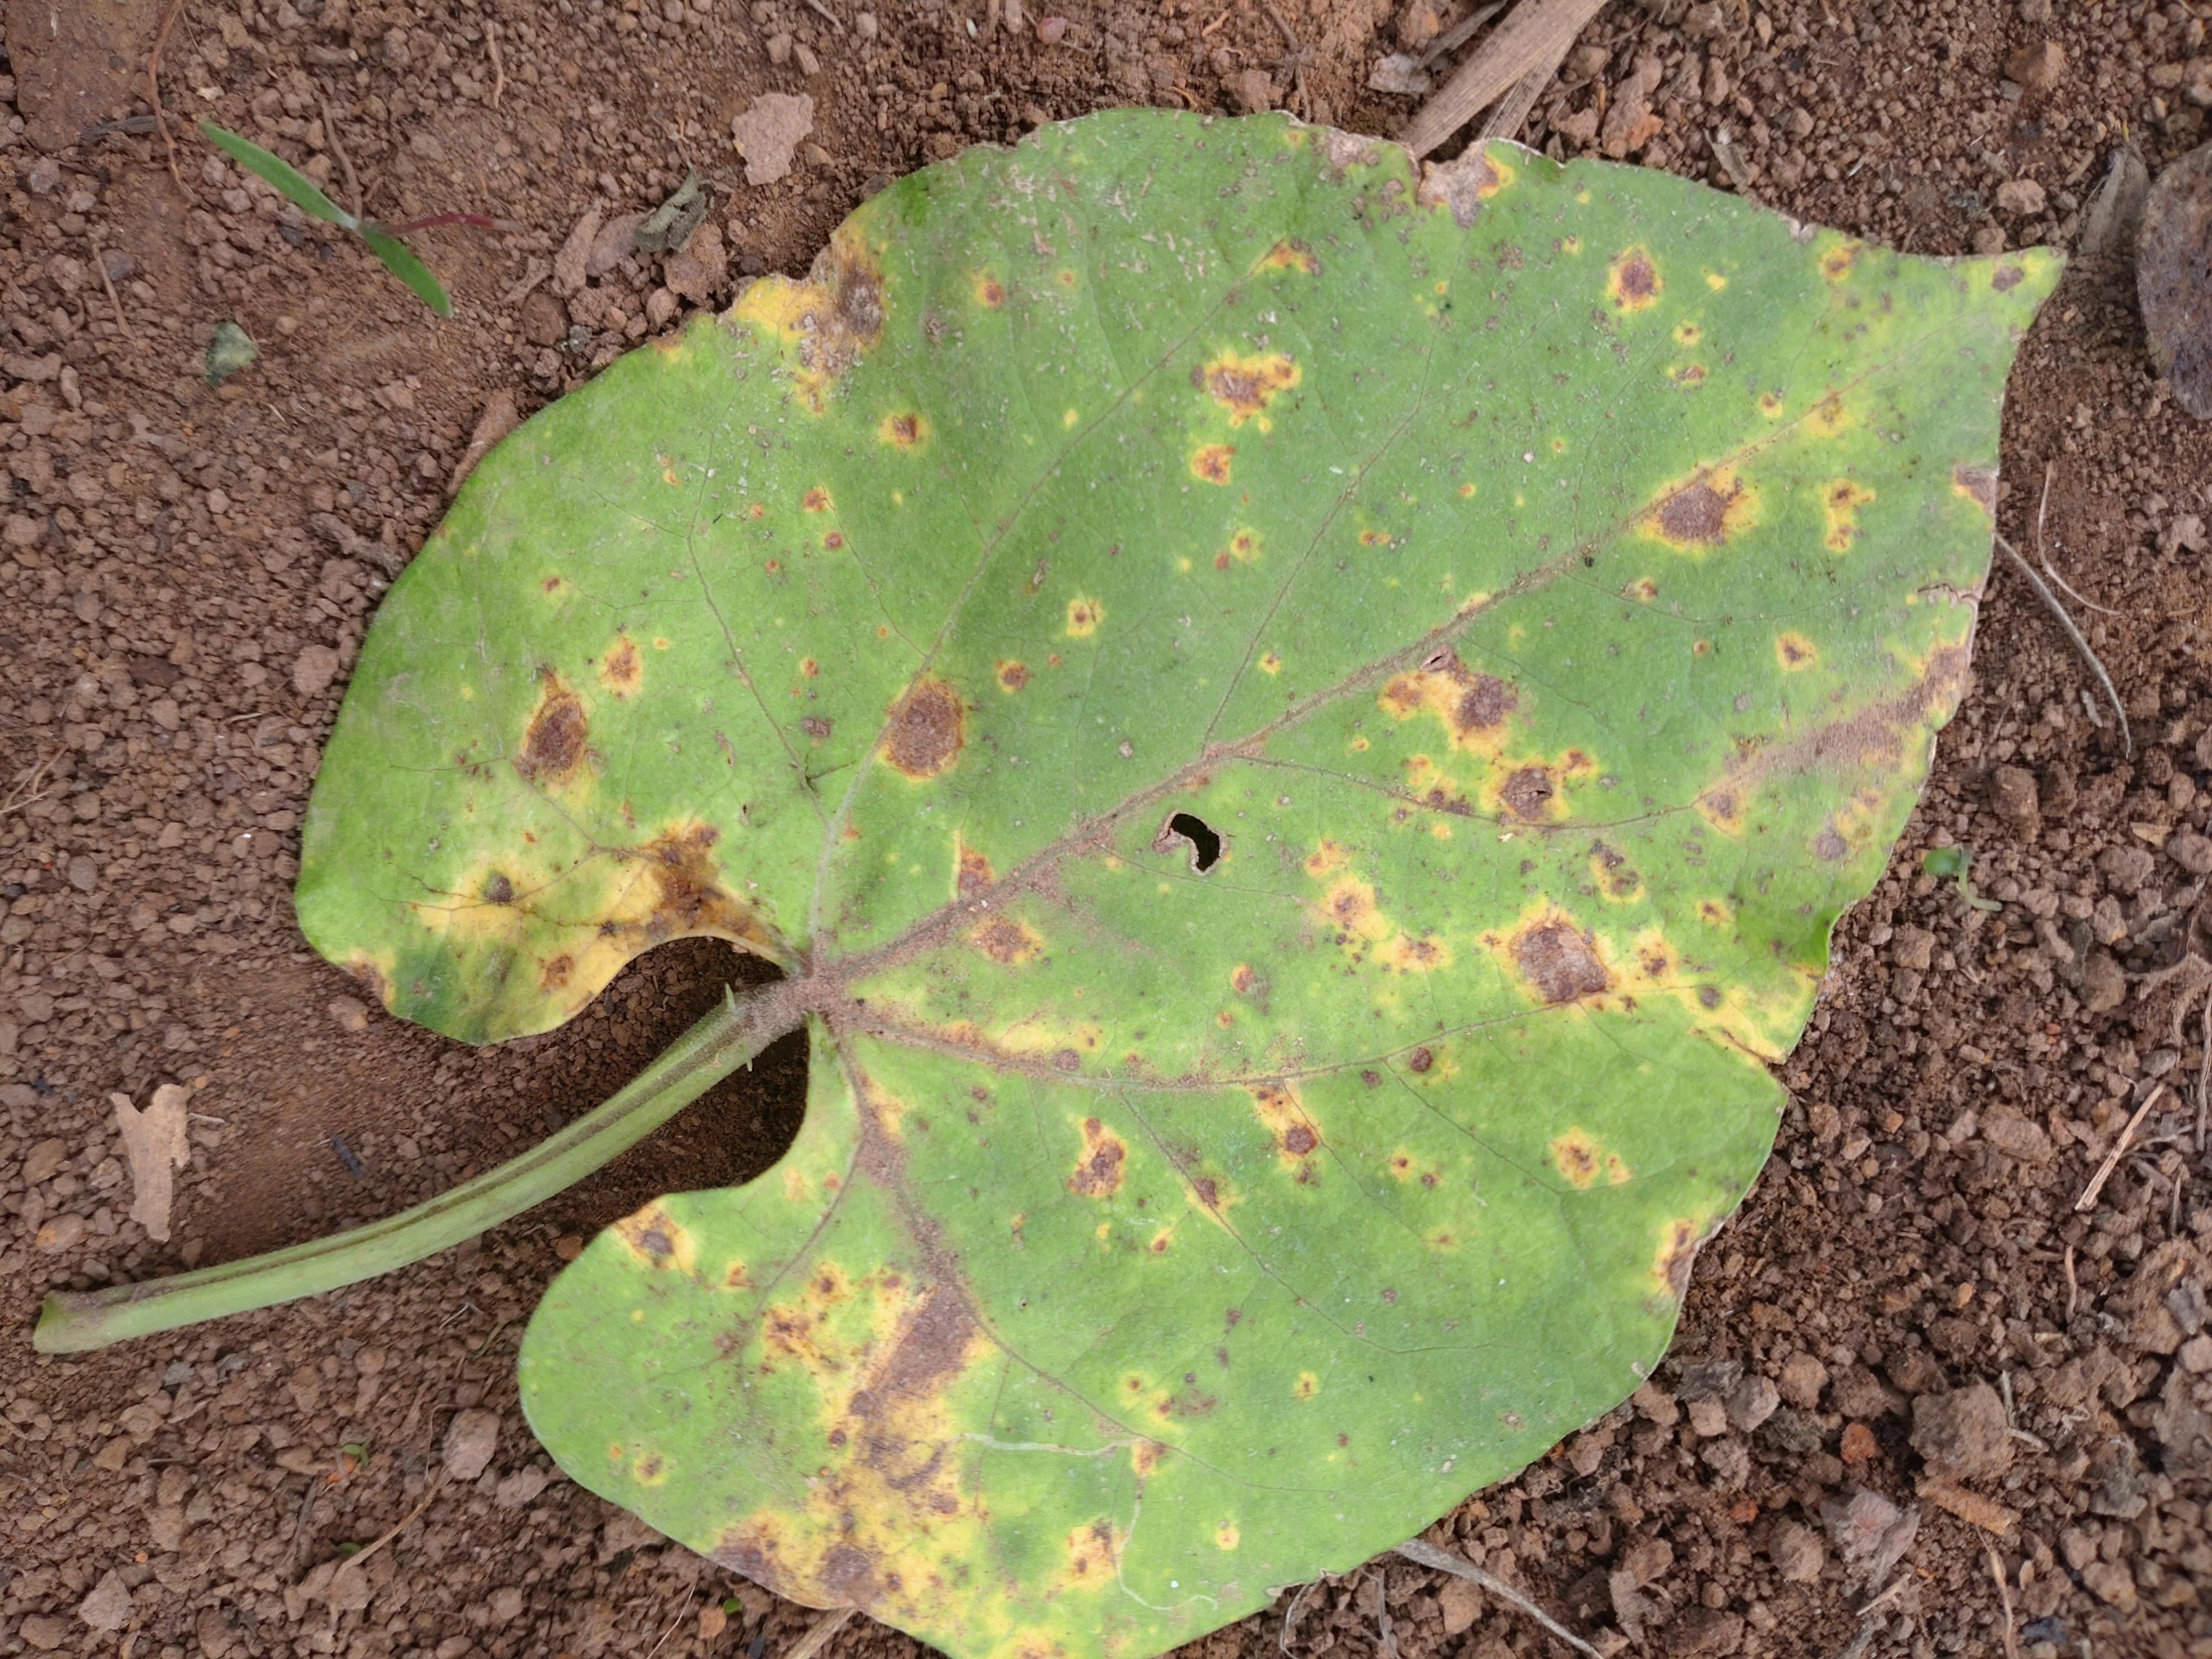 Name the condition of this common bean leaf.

rust
